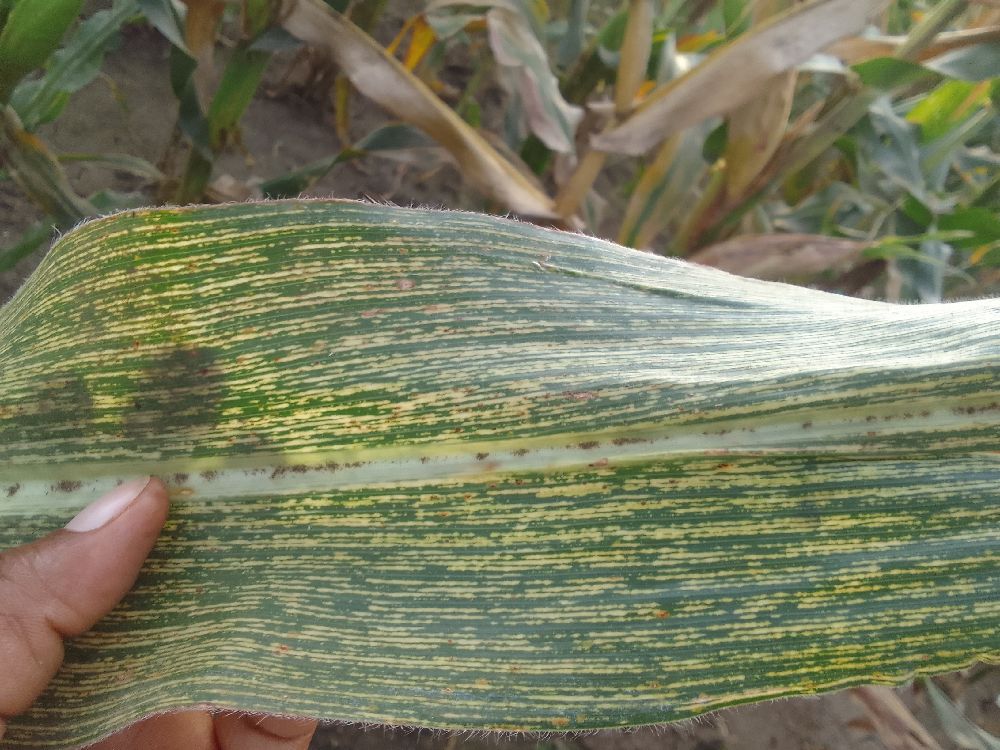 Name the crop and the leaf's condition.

maize, maize streak virus
